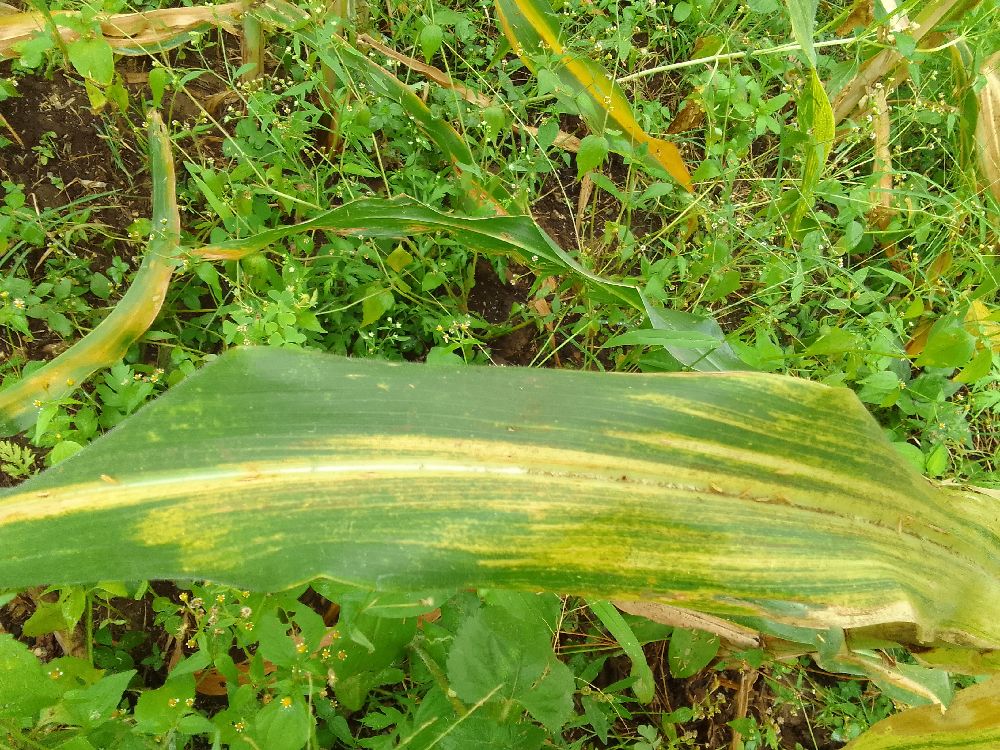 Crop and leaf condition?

maize, maize lethal necrosis
